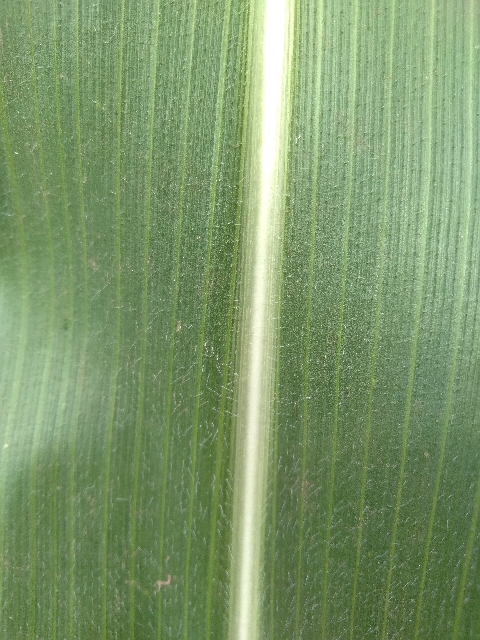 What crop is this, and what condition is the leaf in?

maize, healthy
